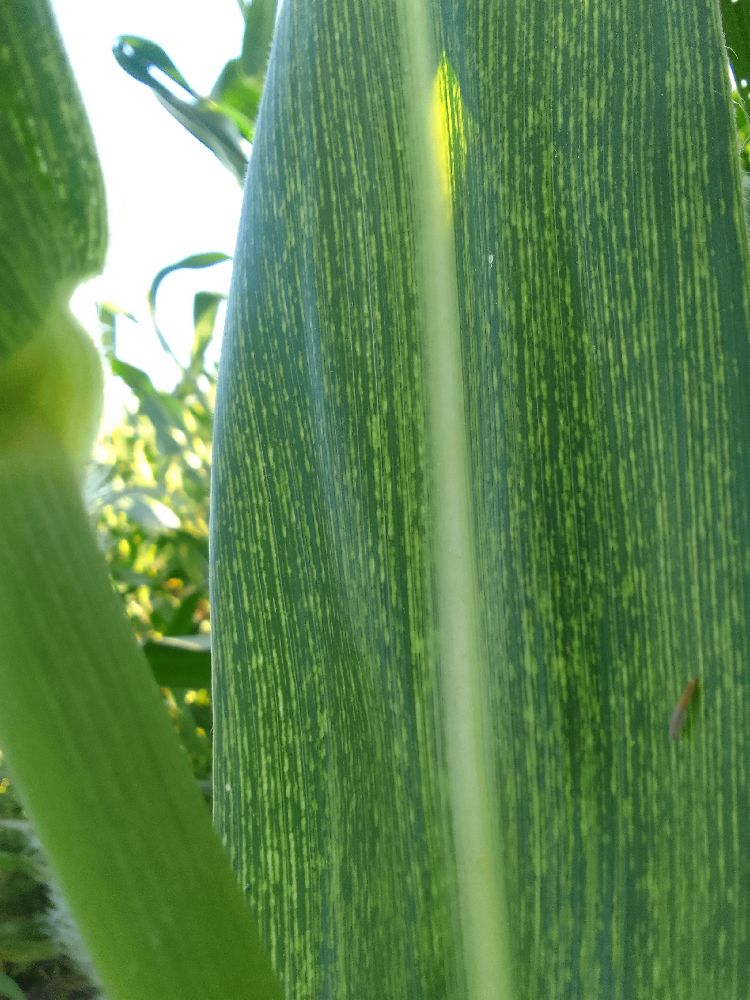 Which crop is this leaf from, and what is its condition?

maize, maize streak virus
